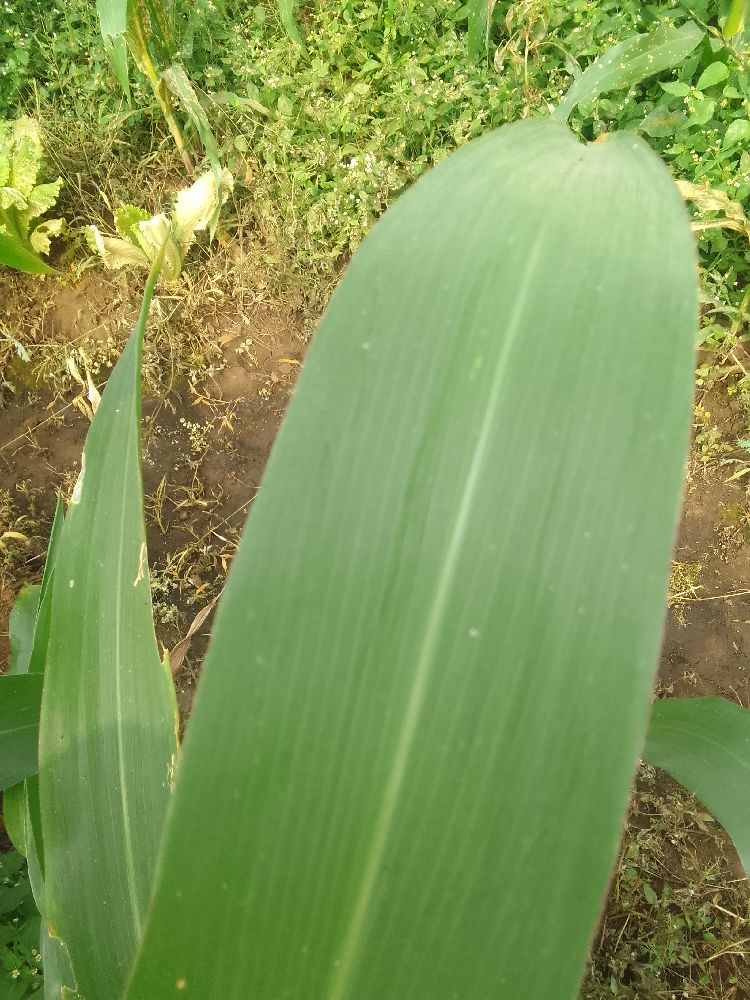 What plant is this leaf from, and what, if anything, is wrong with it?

maize, healthy
